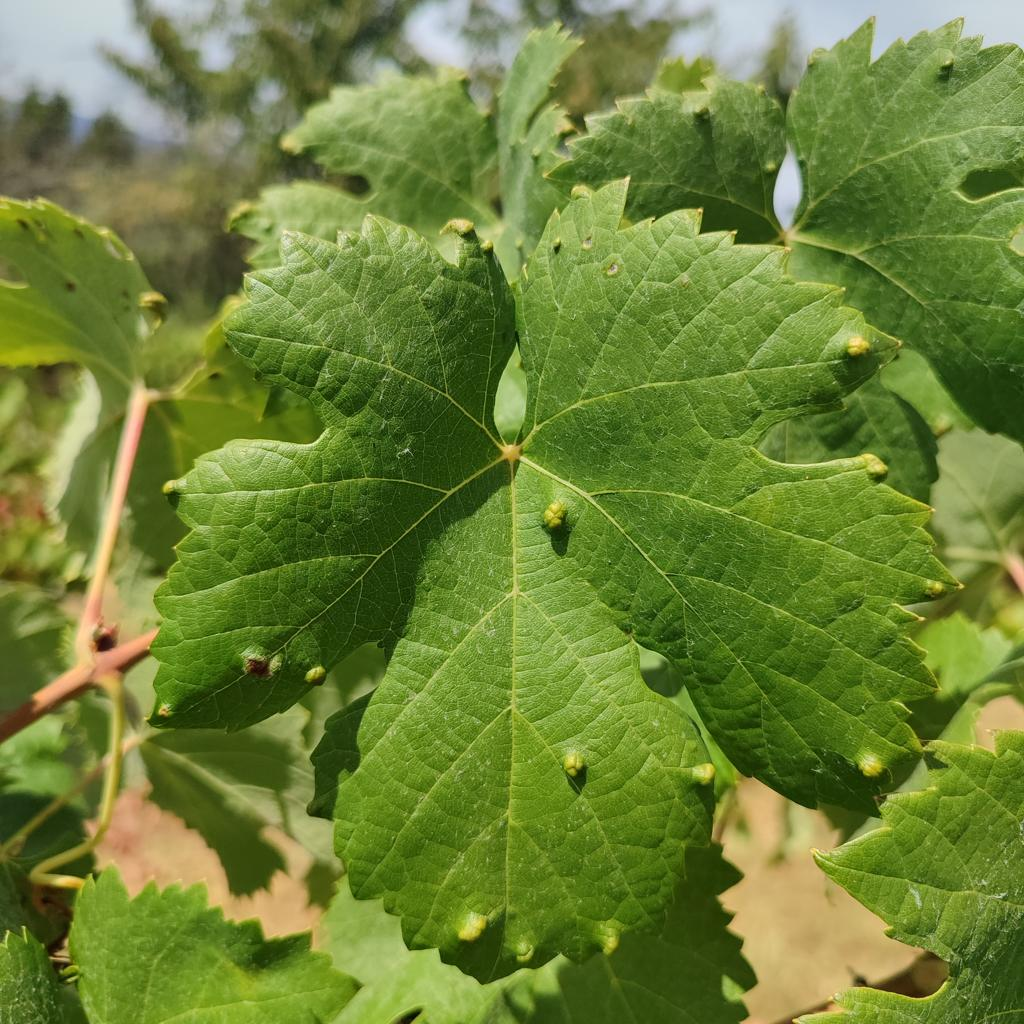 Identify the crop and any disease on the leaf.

grapevine, erineum mite
